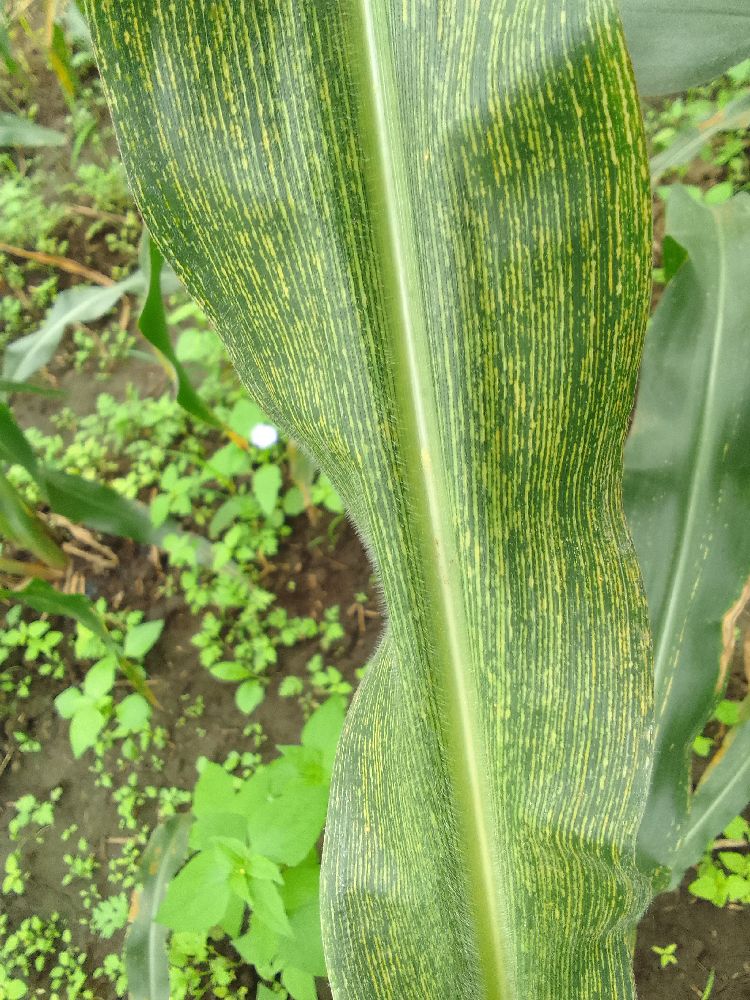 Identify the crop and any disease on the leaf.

maize, maize streak virus
